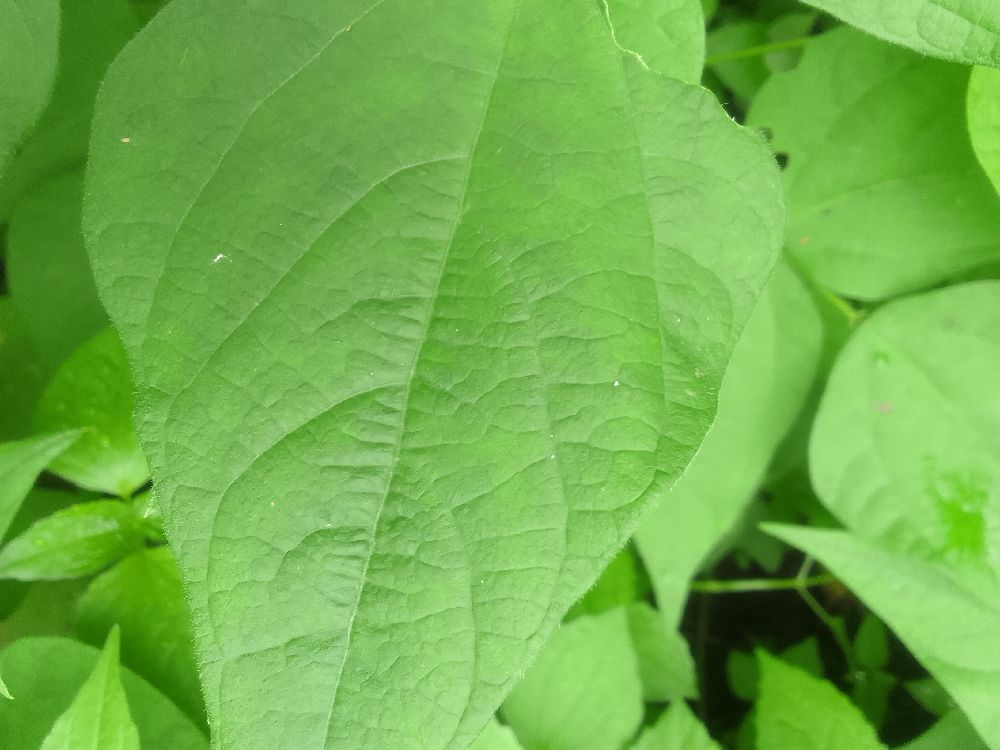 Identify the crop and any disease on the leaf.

common bean, healthy
